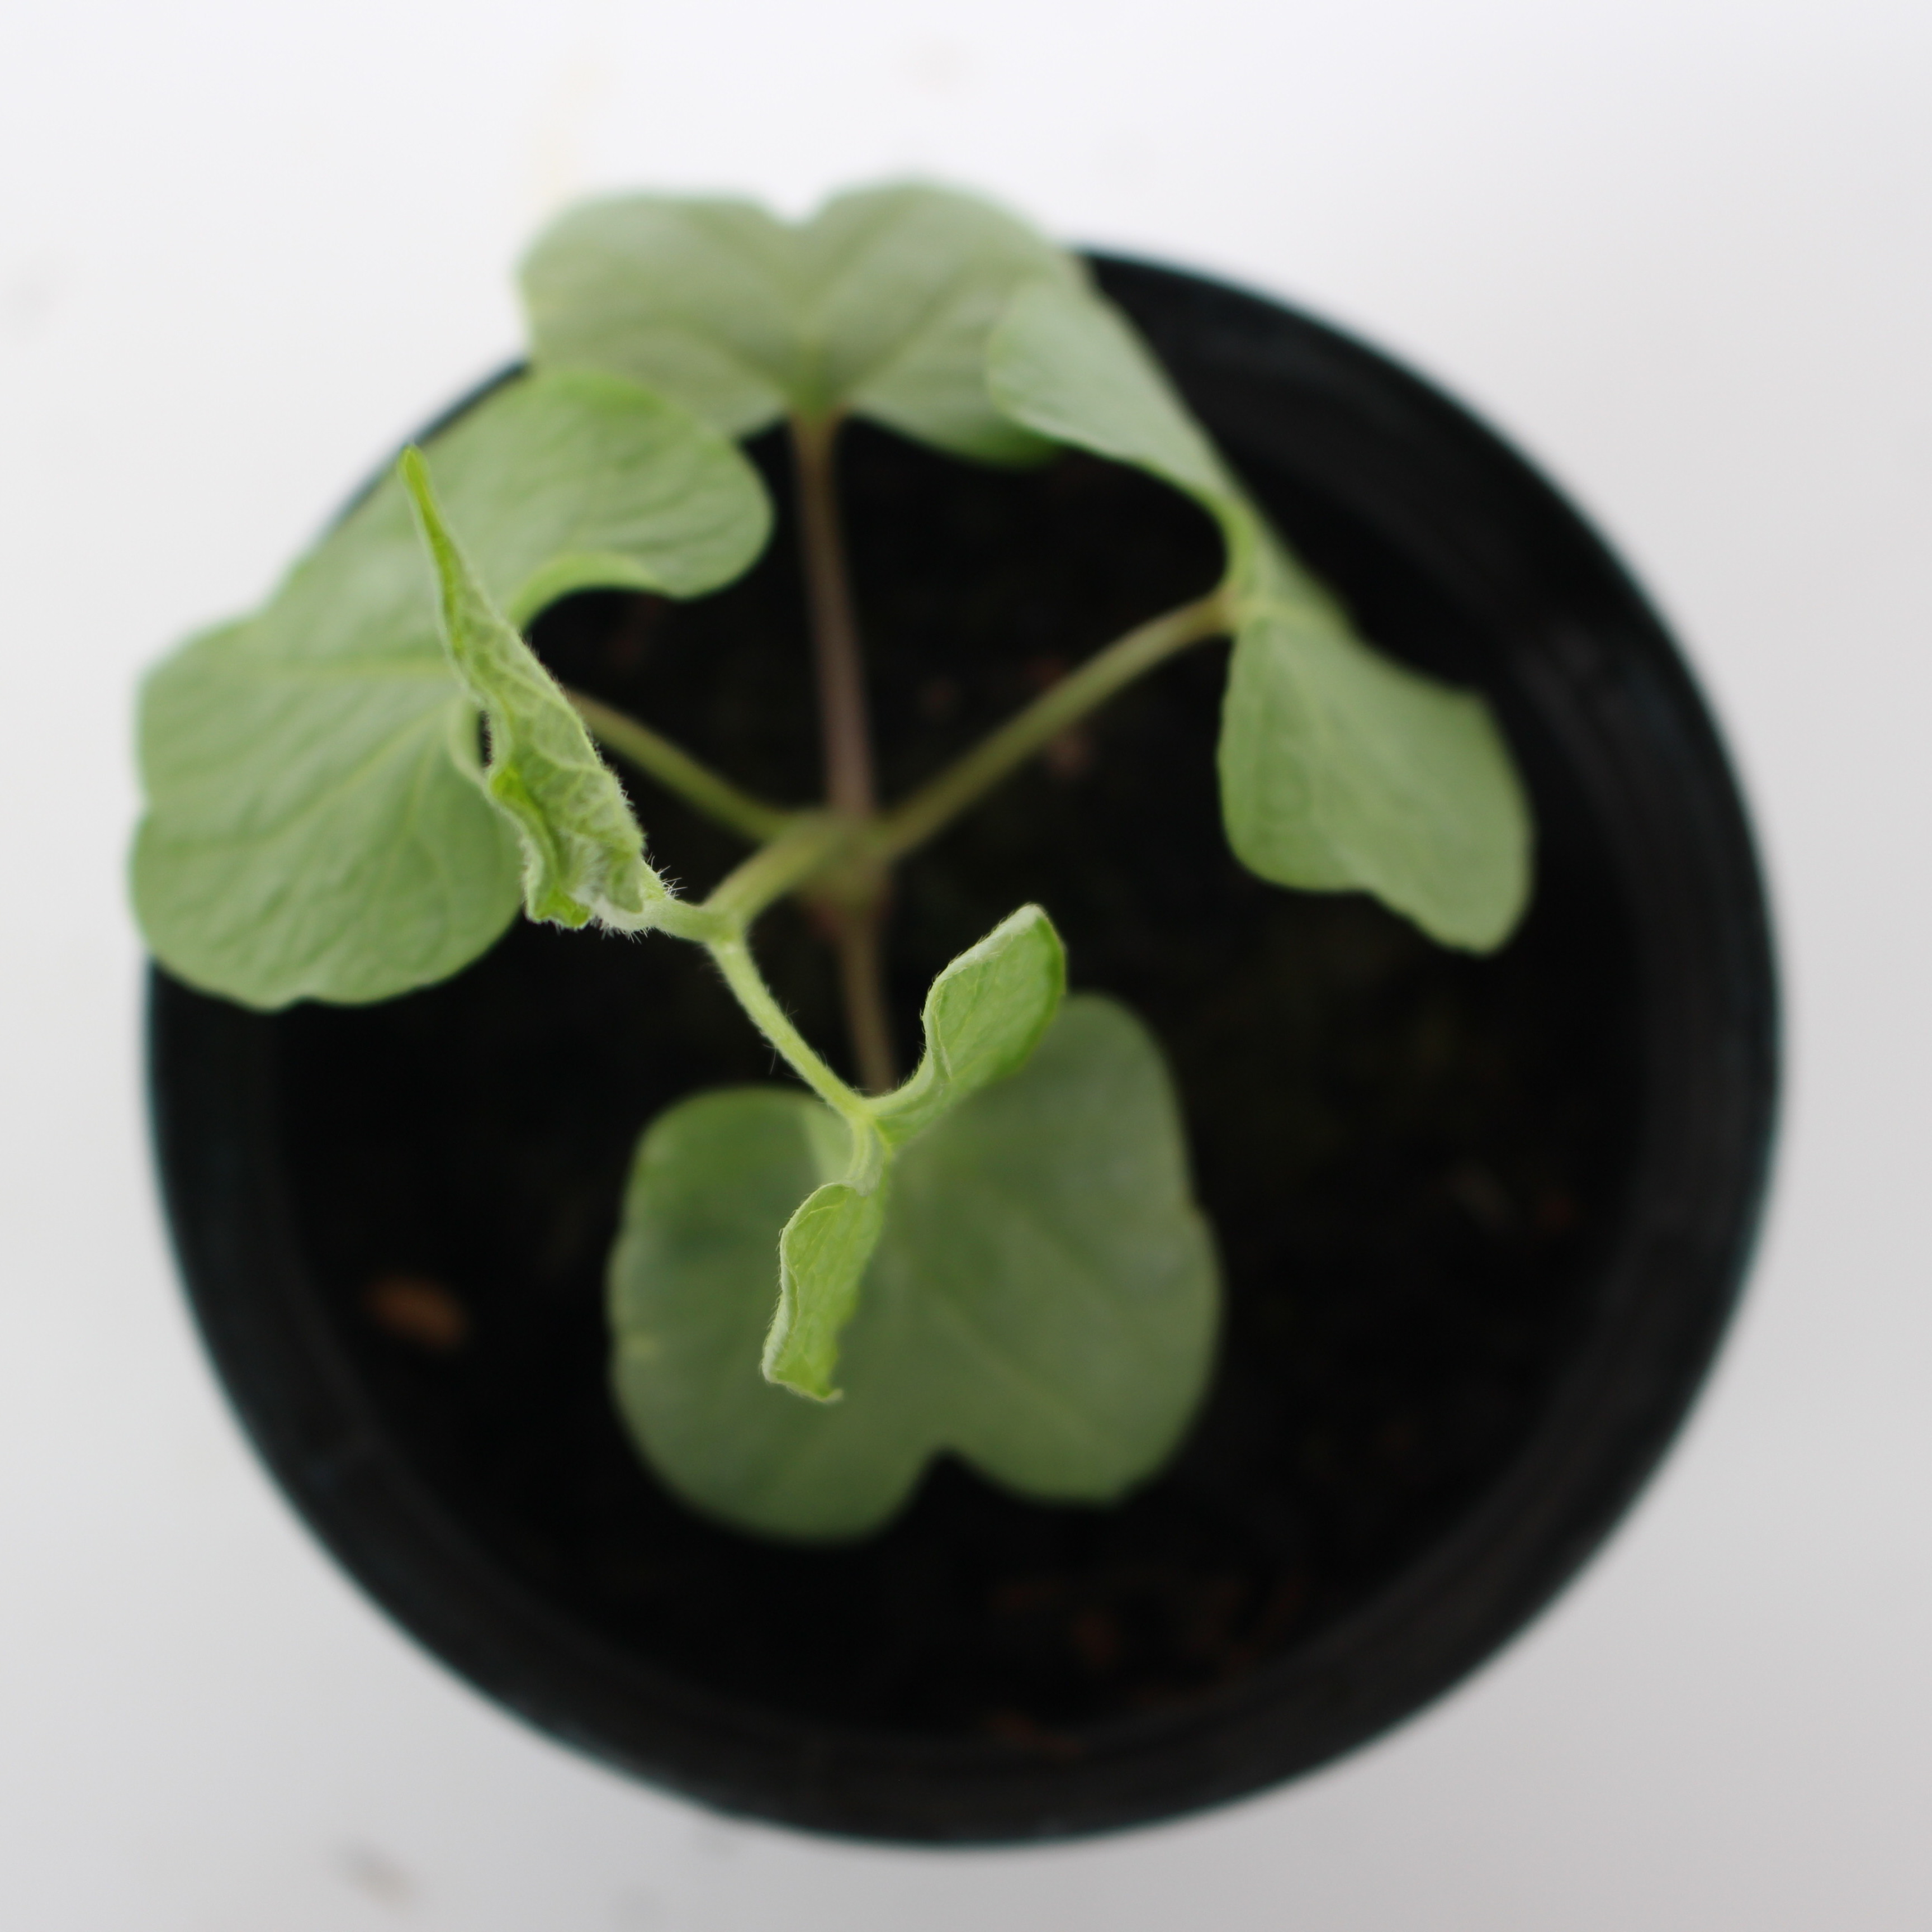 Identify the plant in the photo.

Convolvulus arvensis
